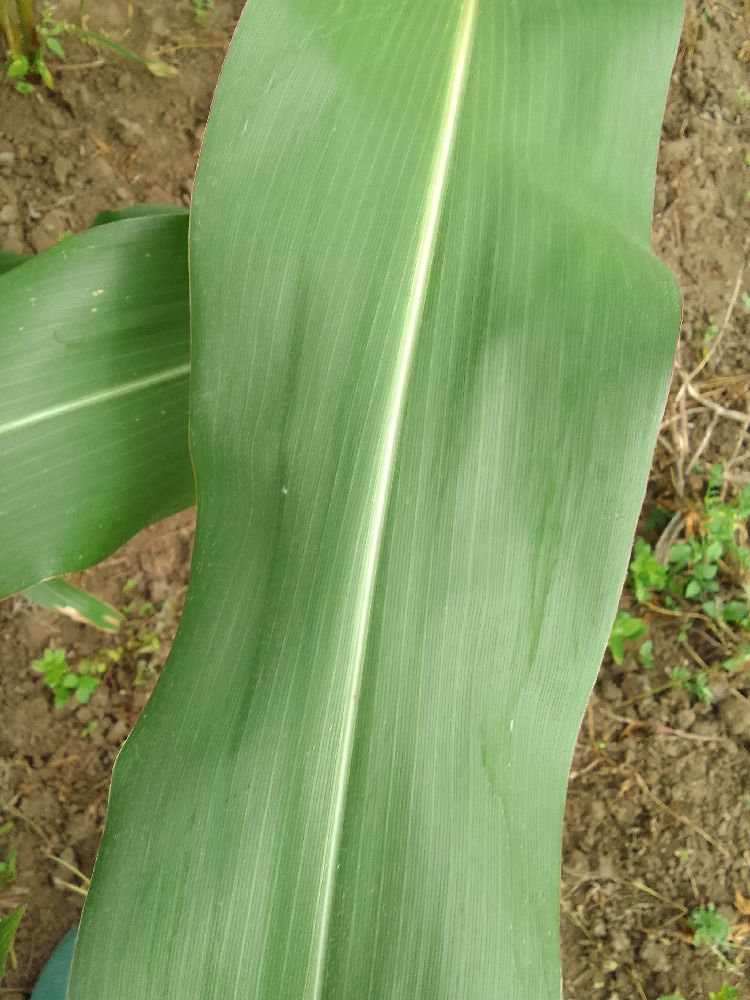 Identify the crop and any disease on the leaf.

maize, healthy
